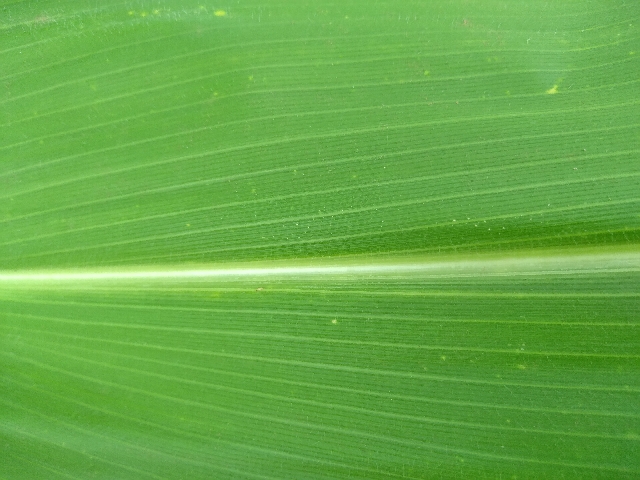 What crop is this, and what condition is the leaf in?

maize, healthy
